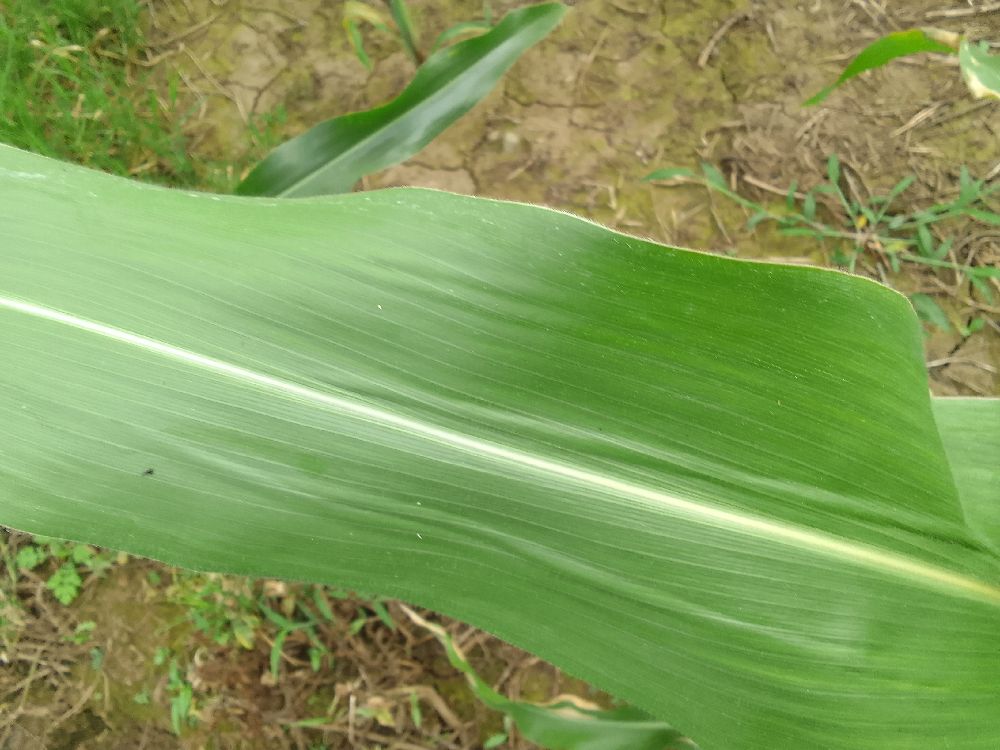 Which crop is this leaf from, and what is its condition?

maize, healthy
